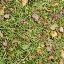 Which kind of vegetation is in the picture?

grass
